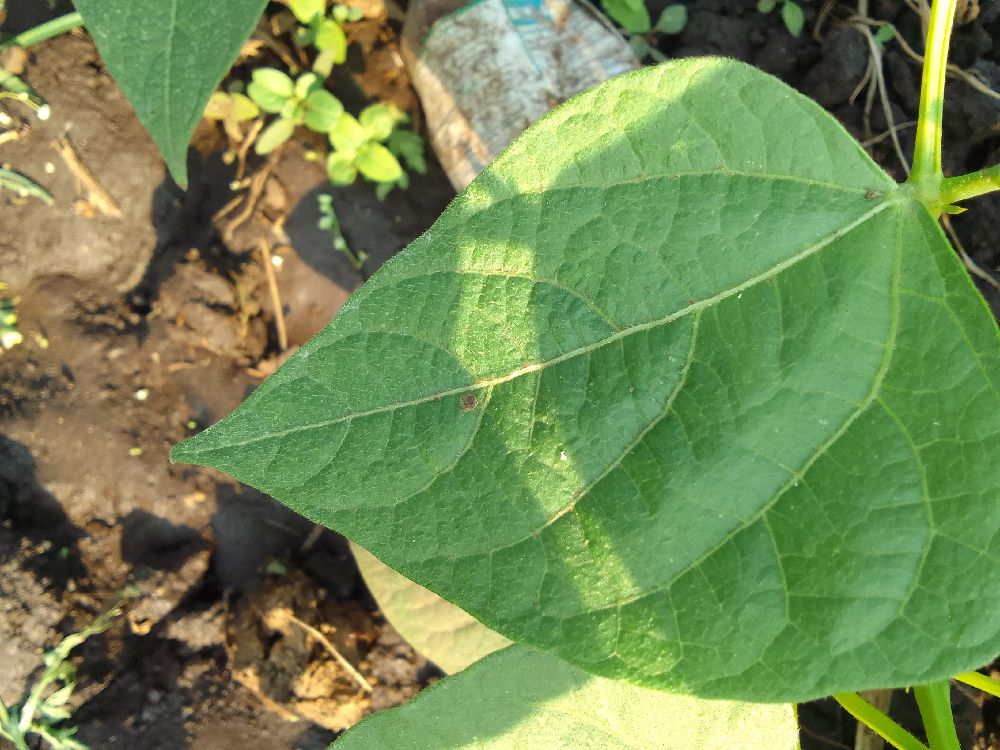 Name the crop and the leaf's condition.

common bean, healthy
